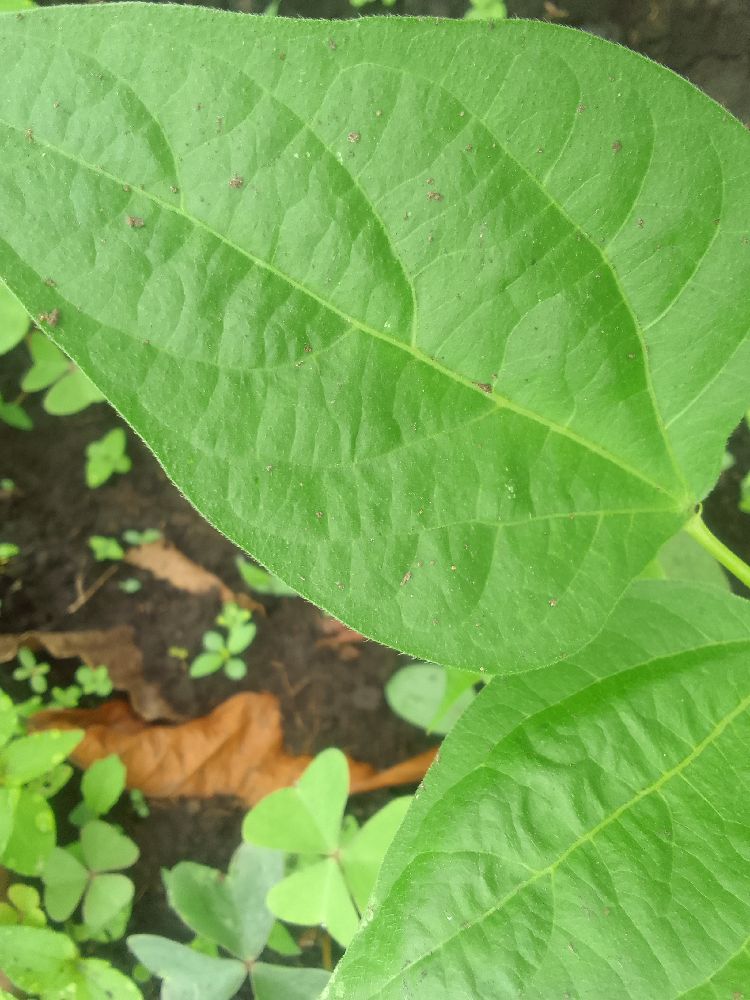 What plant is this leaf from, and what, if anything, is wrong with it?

common bean, healthy
